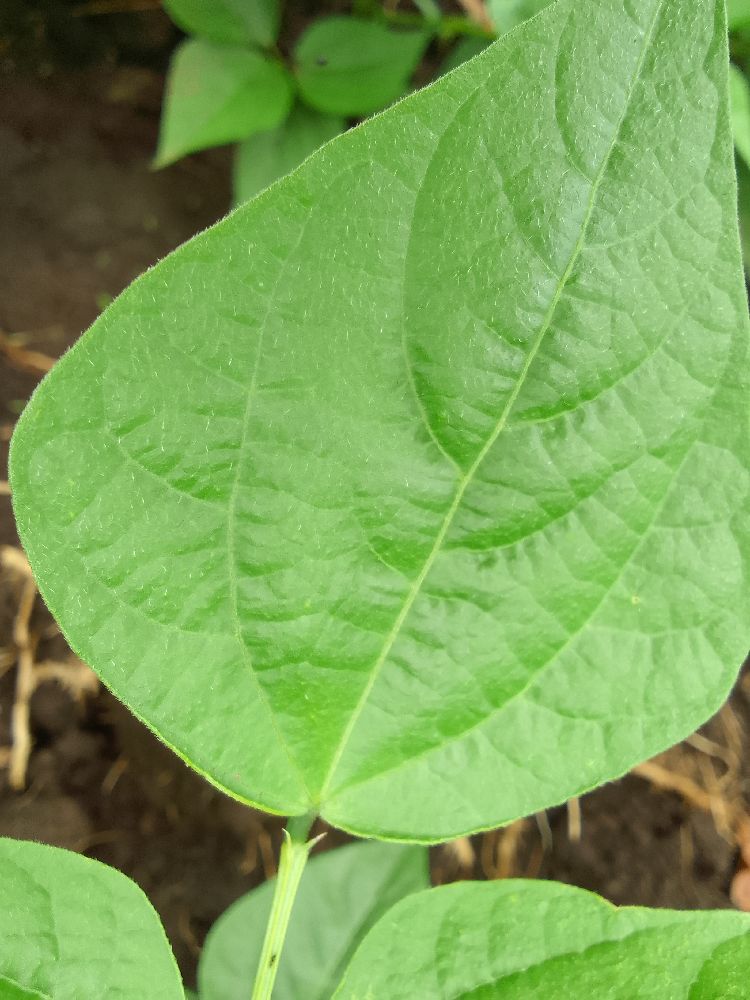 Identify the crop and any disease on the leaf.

common bean, healthy
